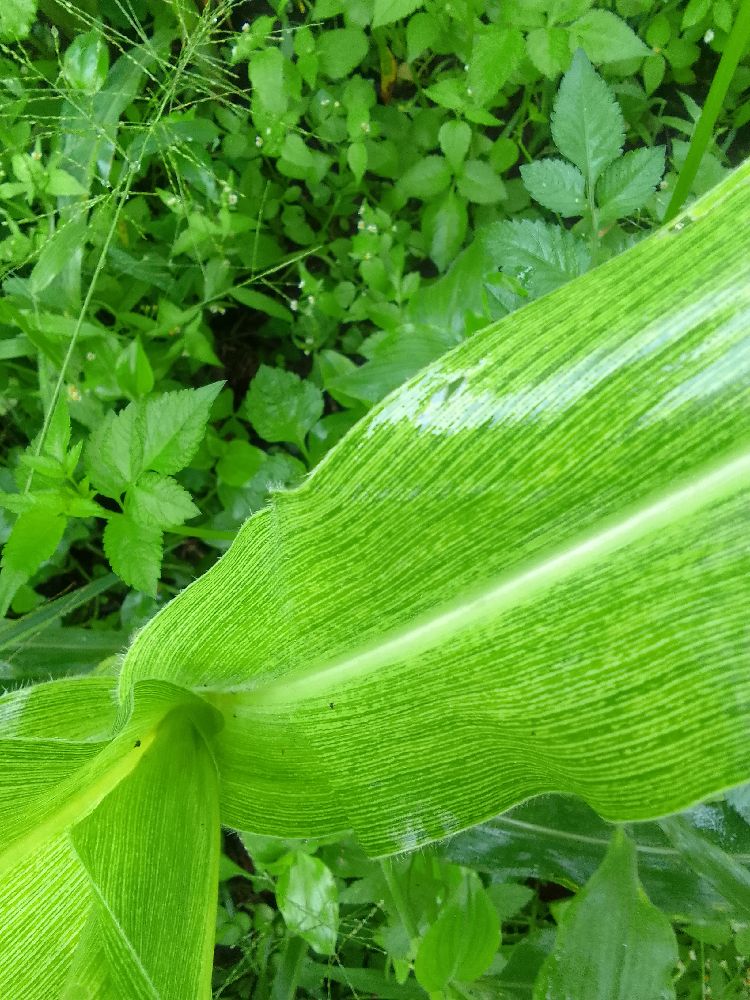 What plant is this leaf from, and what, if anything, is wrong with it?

maize, maize streak virus
